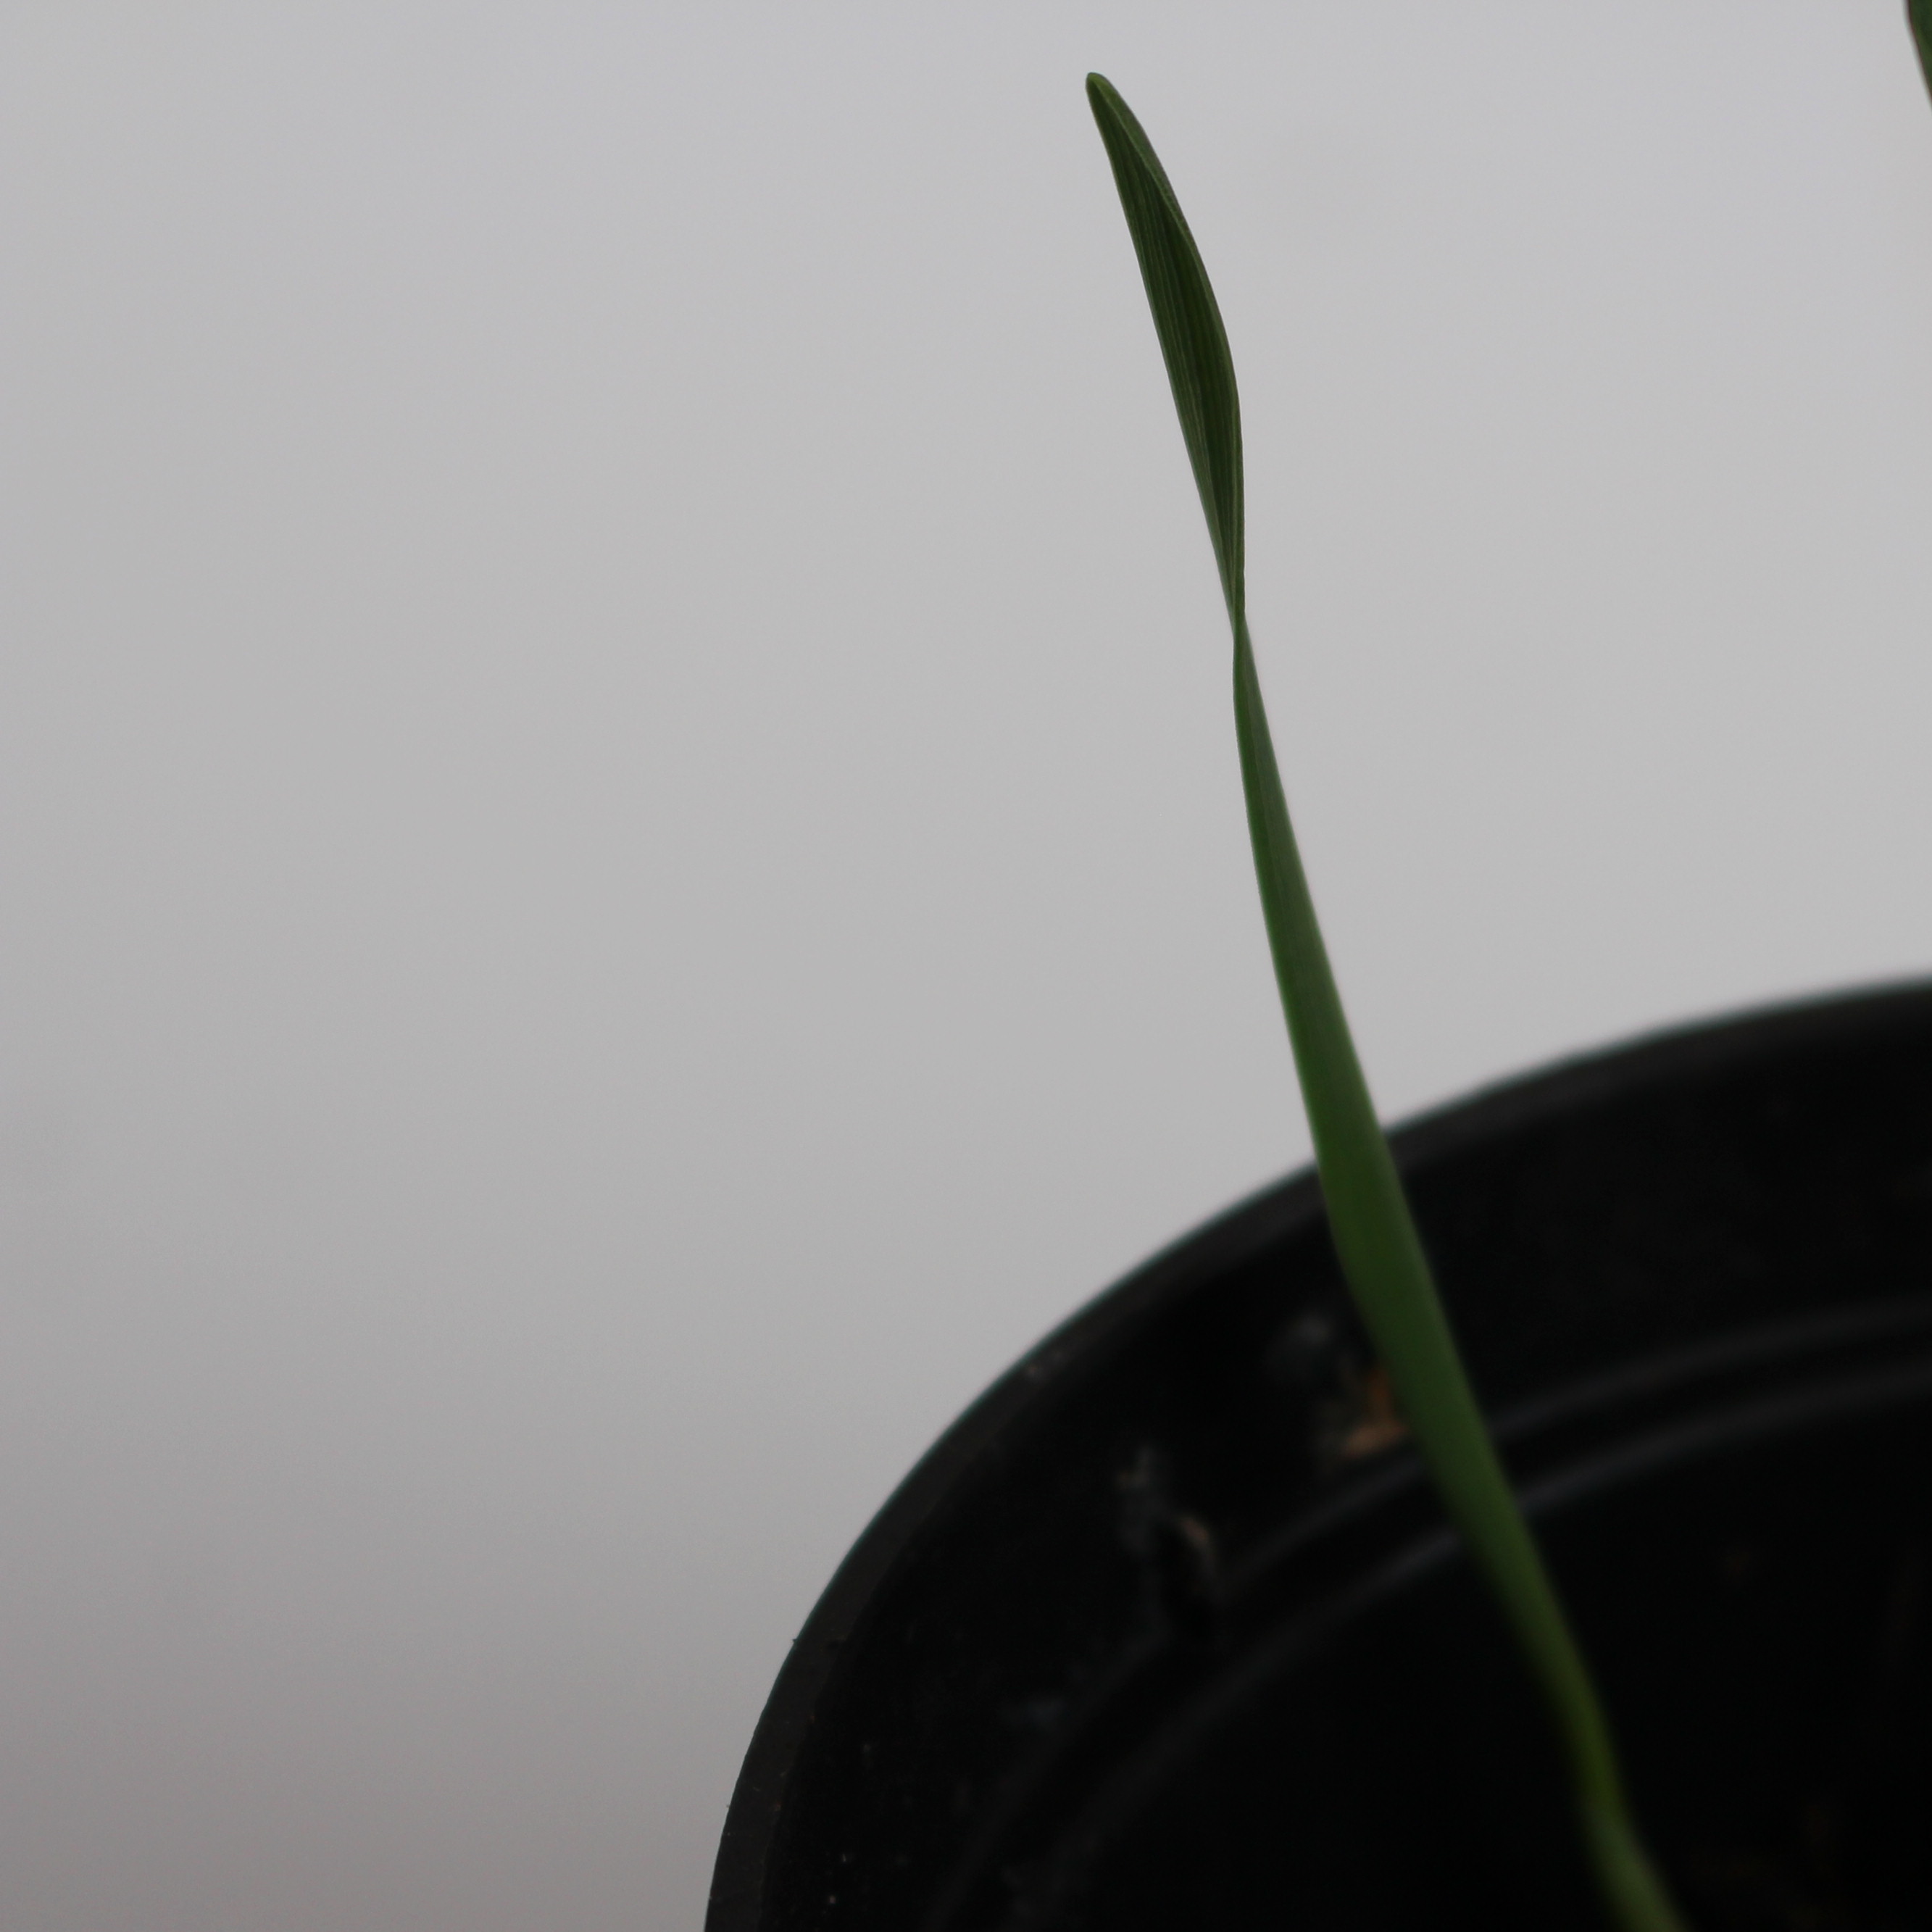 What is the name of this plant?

Avena sterilis
